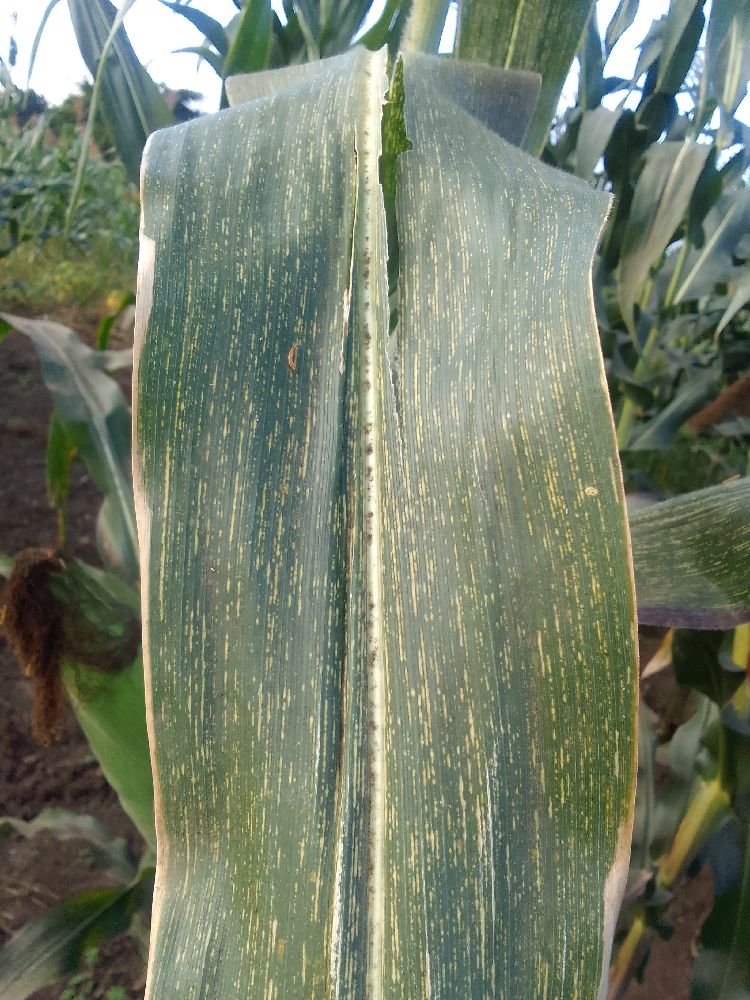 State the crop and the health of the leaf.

maize, maize streak virus
